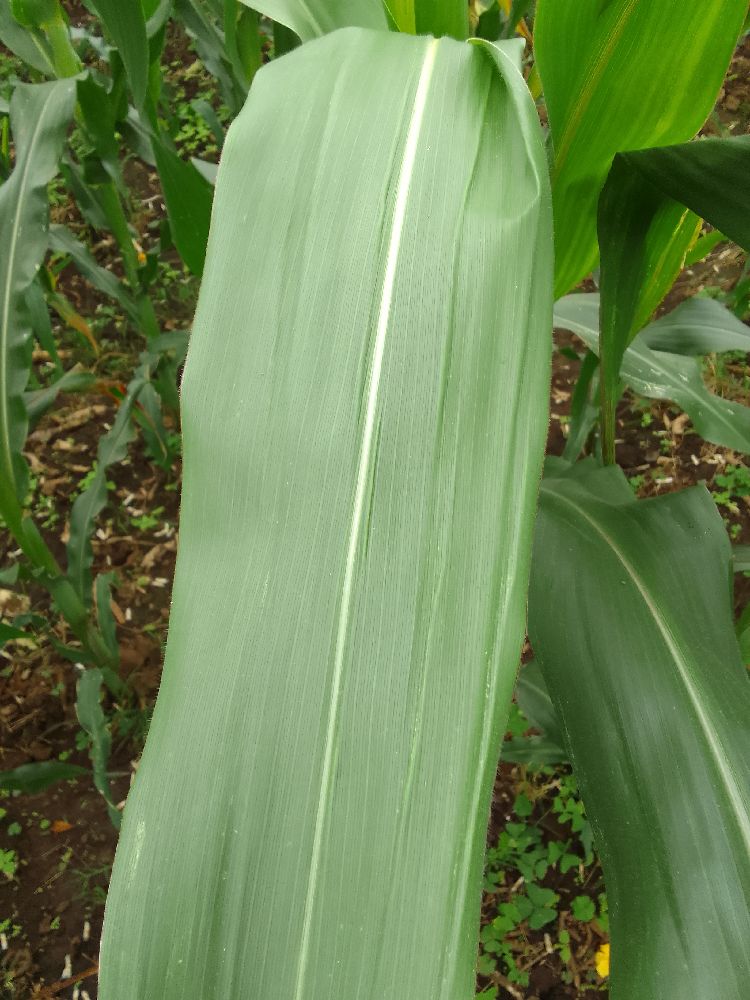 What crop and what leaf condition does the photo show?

maize, healthy
